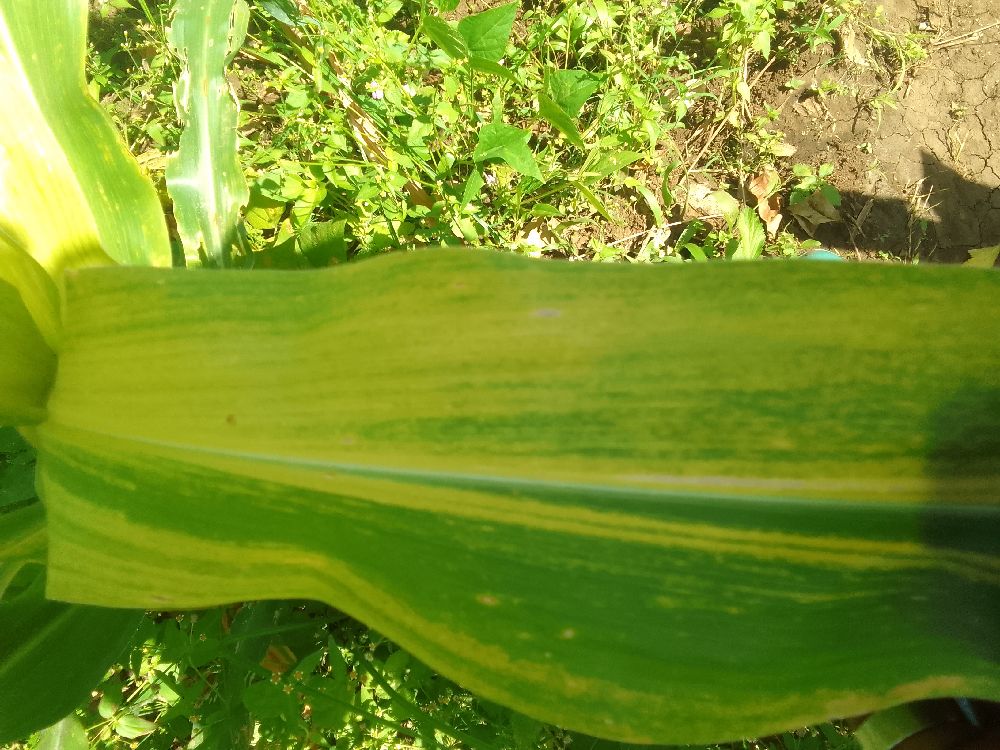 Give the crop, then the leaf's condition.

maize, maize lethal necrosis
